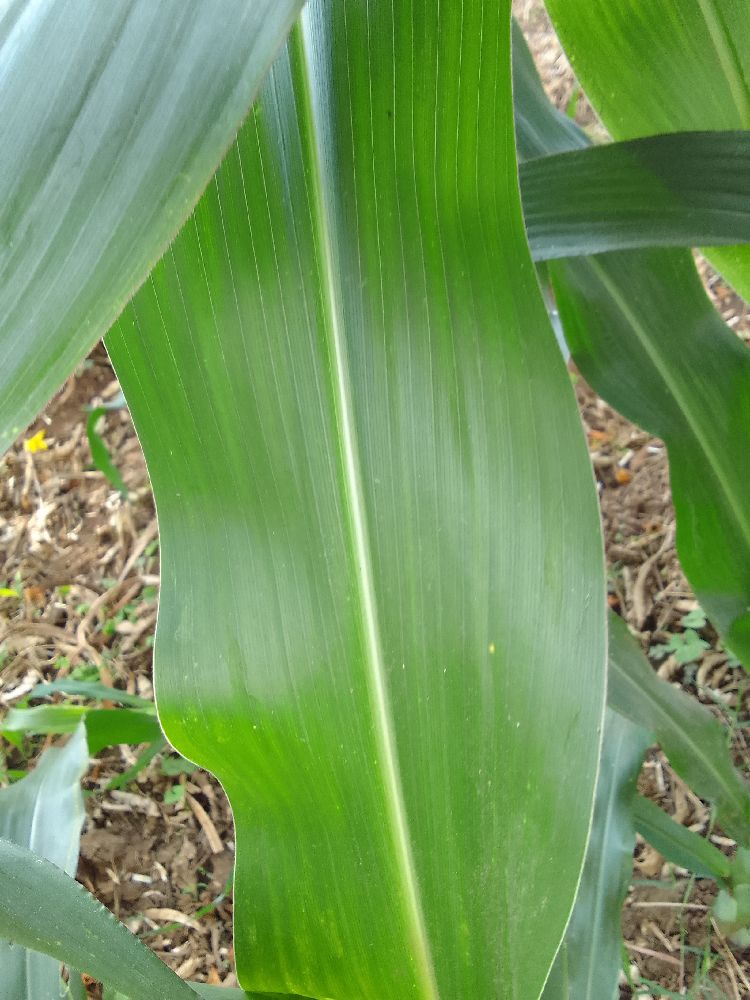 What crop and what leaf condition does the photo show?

maize, healthy
